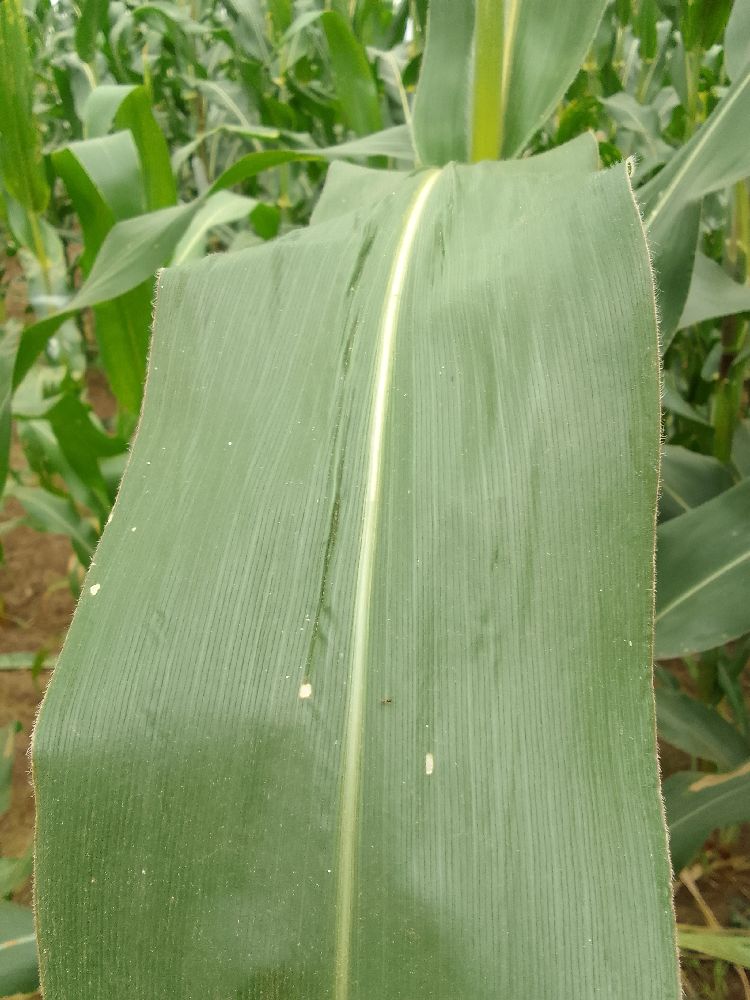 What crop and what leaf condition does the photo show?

maize, healthy
